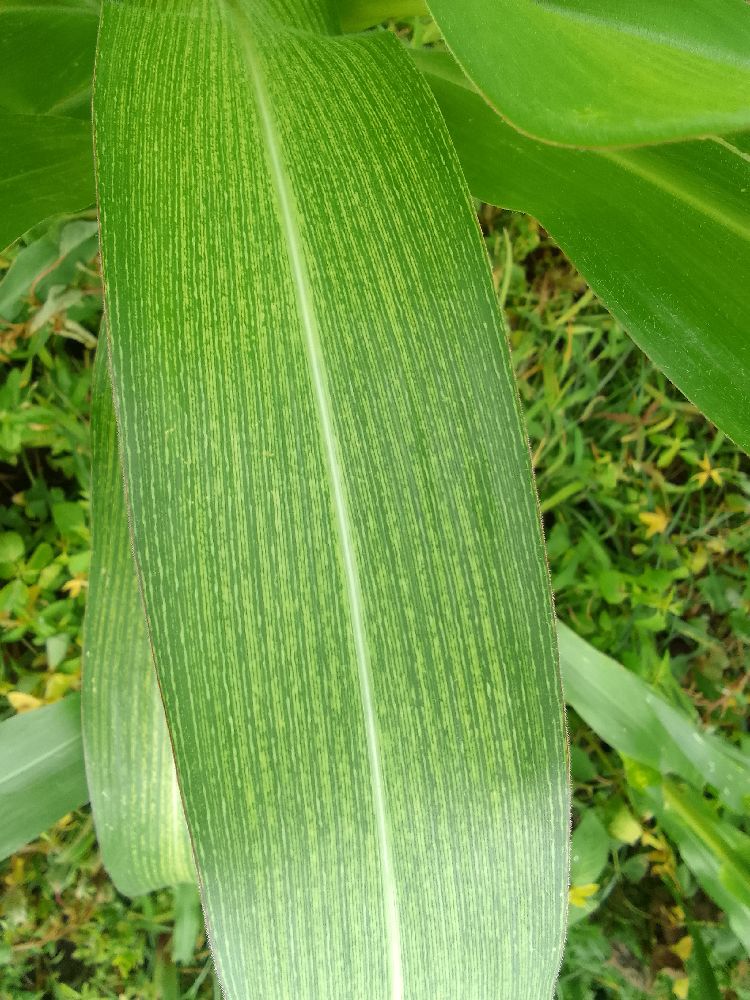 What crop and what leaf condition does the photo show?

maize, maize streak virus
